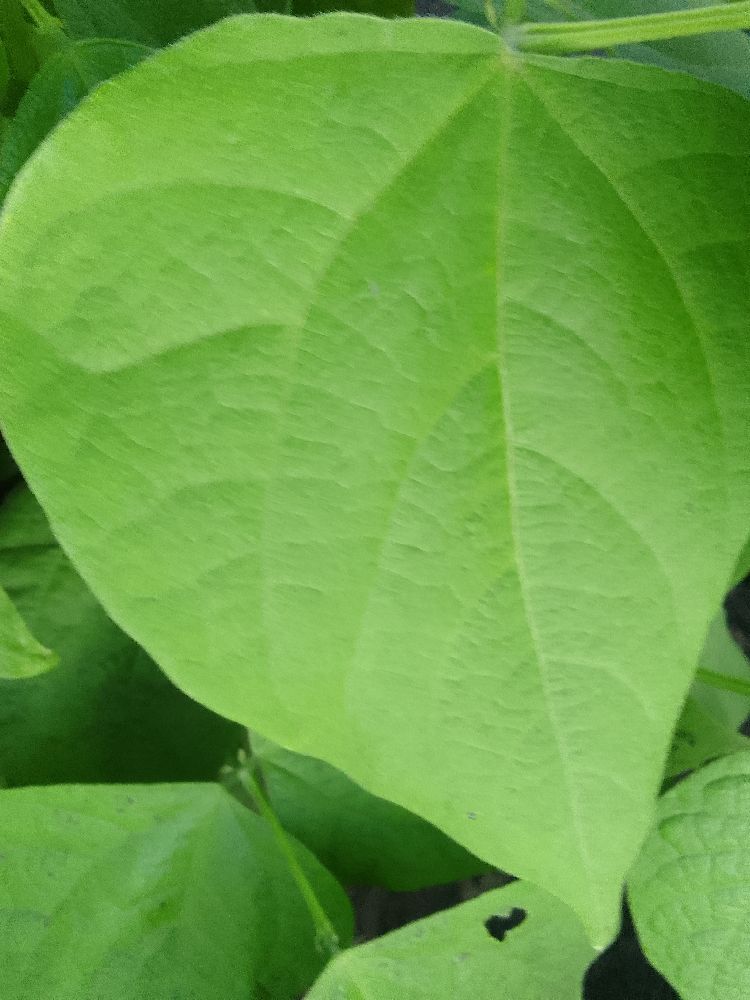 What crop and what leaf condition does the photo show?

common bean, healthy
